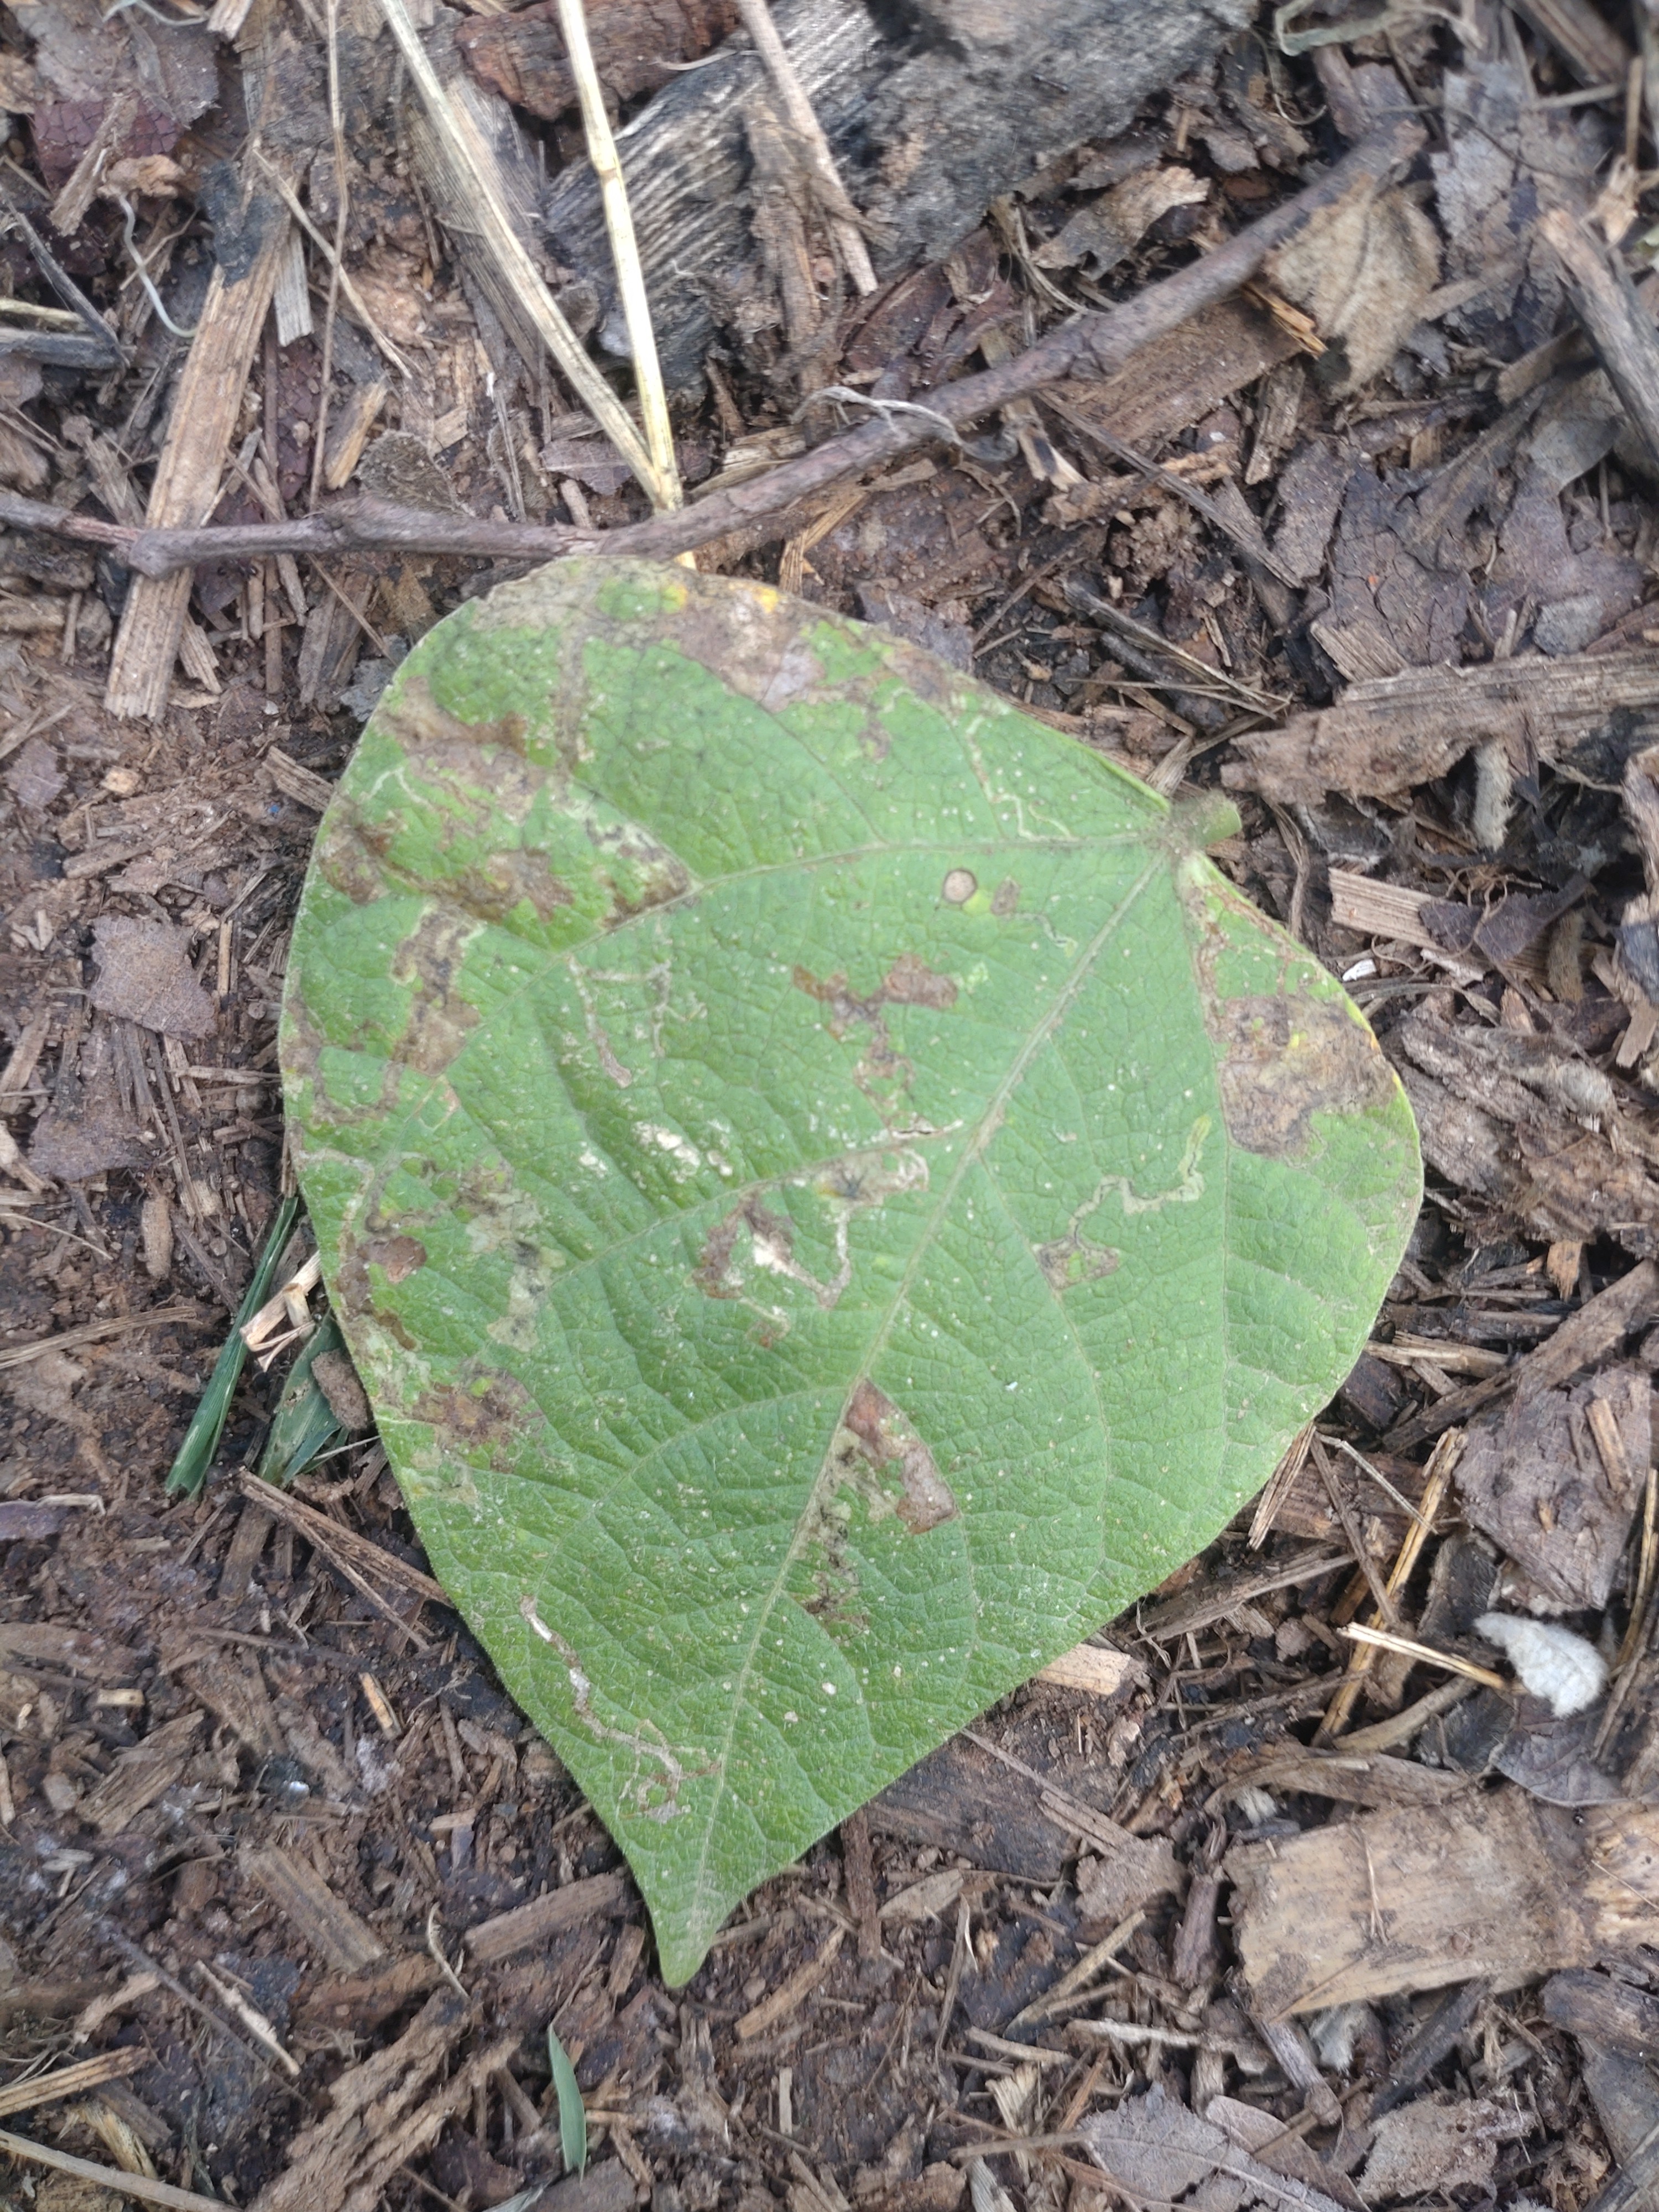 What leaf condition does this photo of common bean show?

anthracnose
